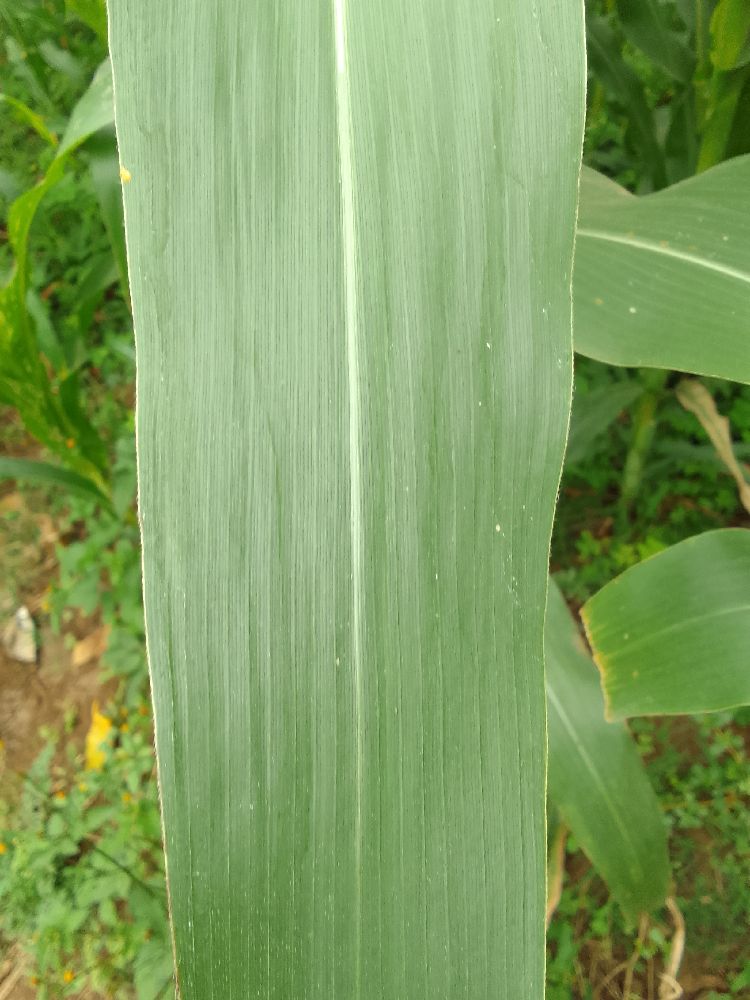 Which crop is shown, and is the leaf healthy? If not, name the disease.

maize, healthy
